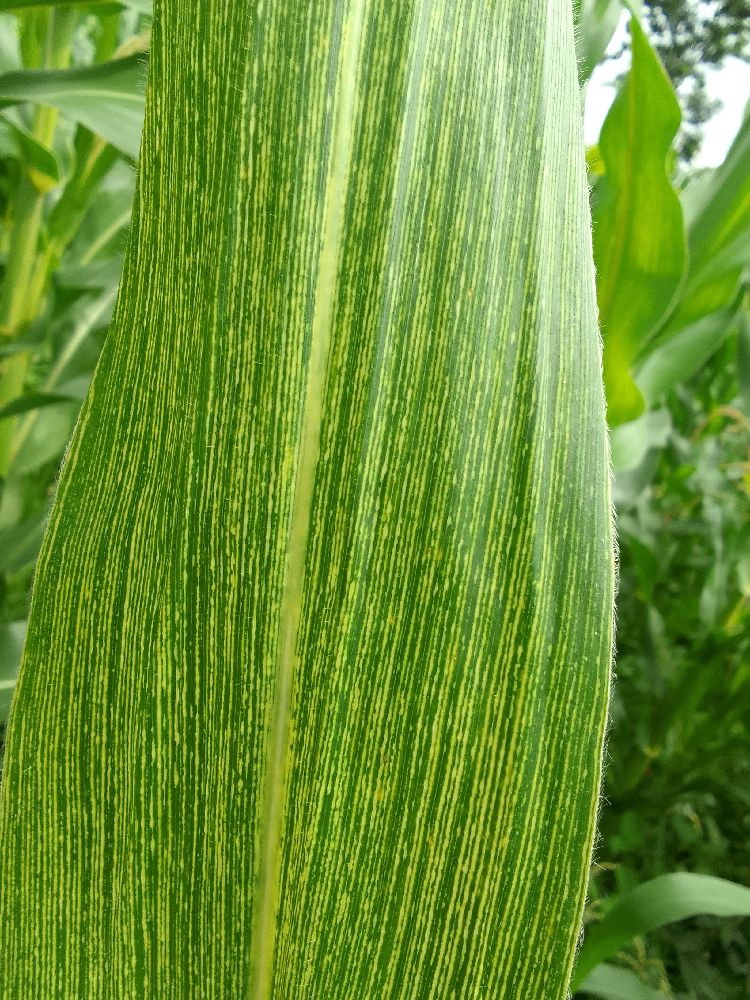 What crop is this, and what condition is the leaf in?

maize, maize streak virus
